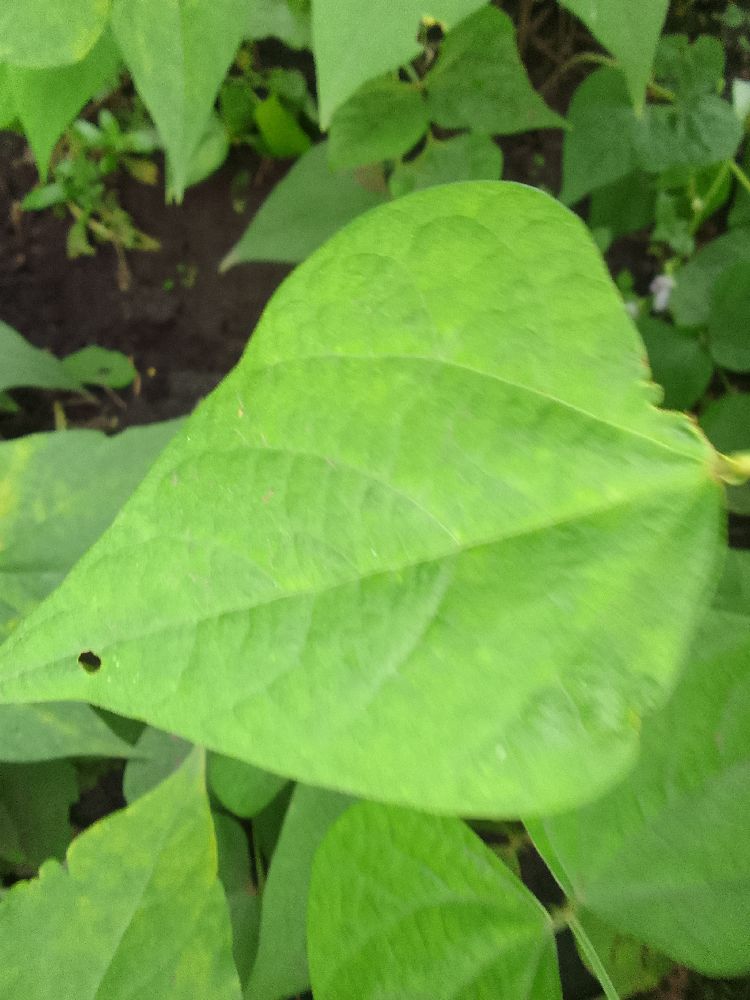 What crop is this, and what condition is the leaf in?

common bean, healthy
